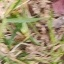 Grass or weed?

grass
